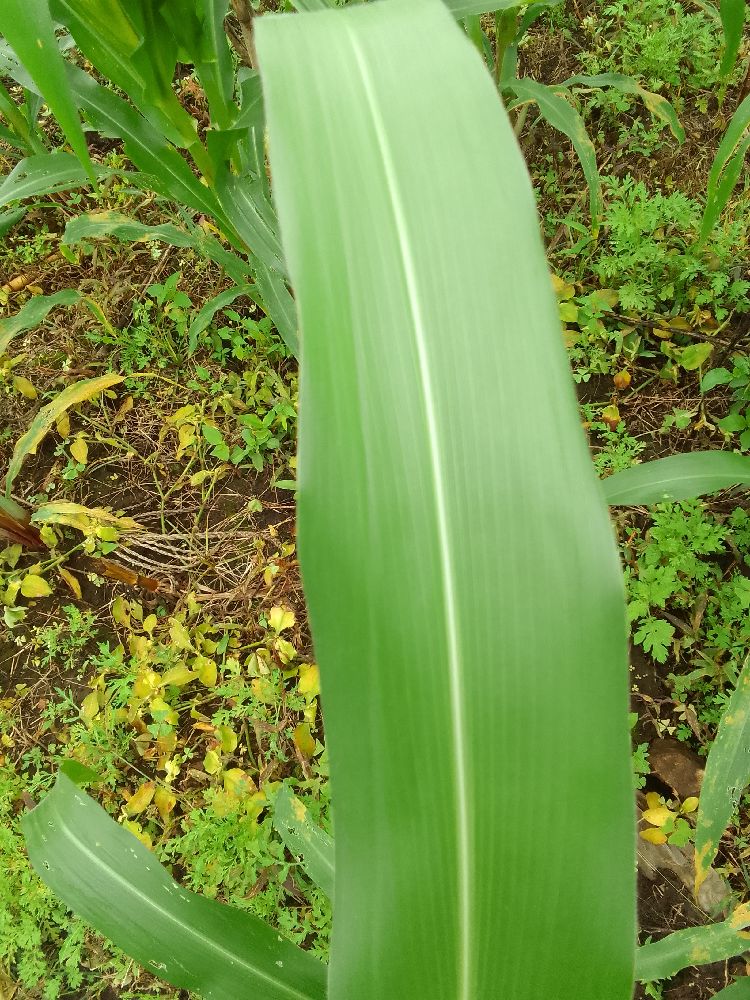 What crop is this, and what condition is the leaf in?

maize, healthy
